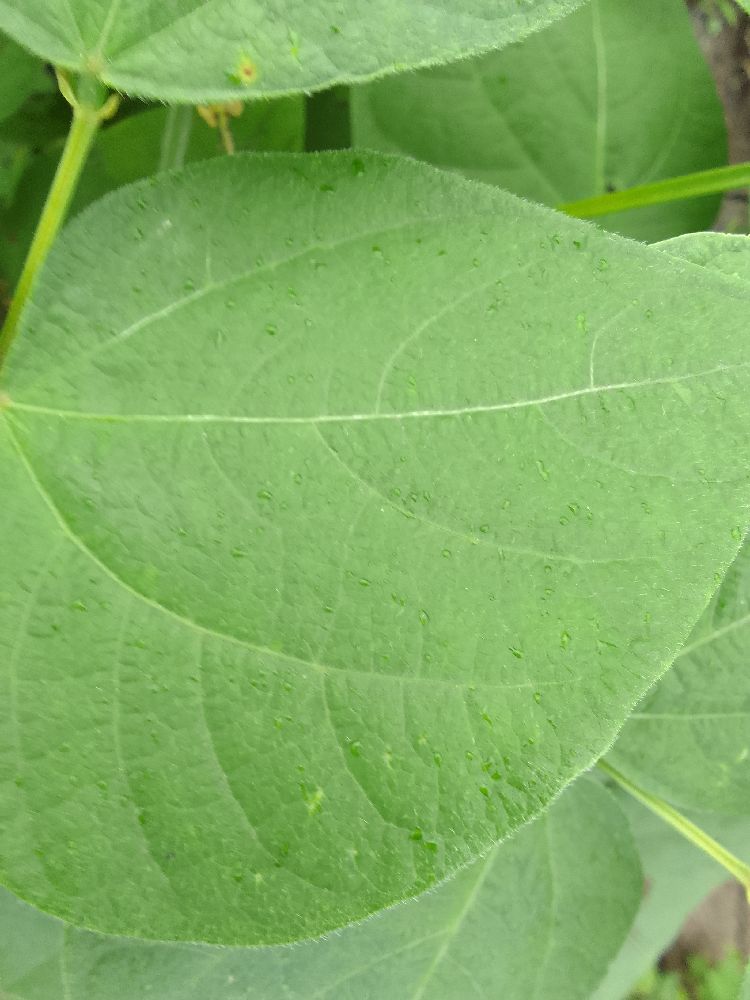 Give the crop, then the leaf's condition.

common bean, healthy
